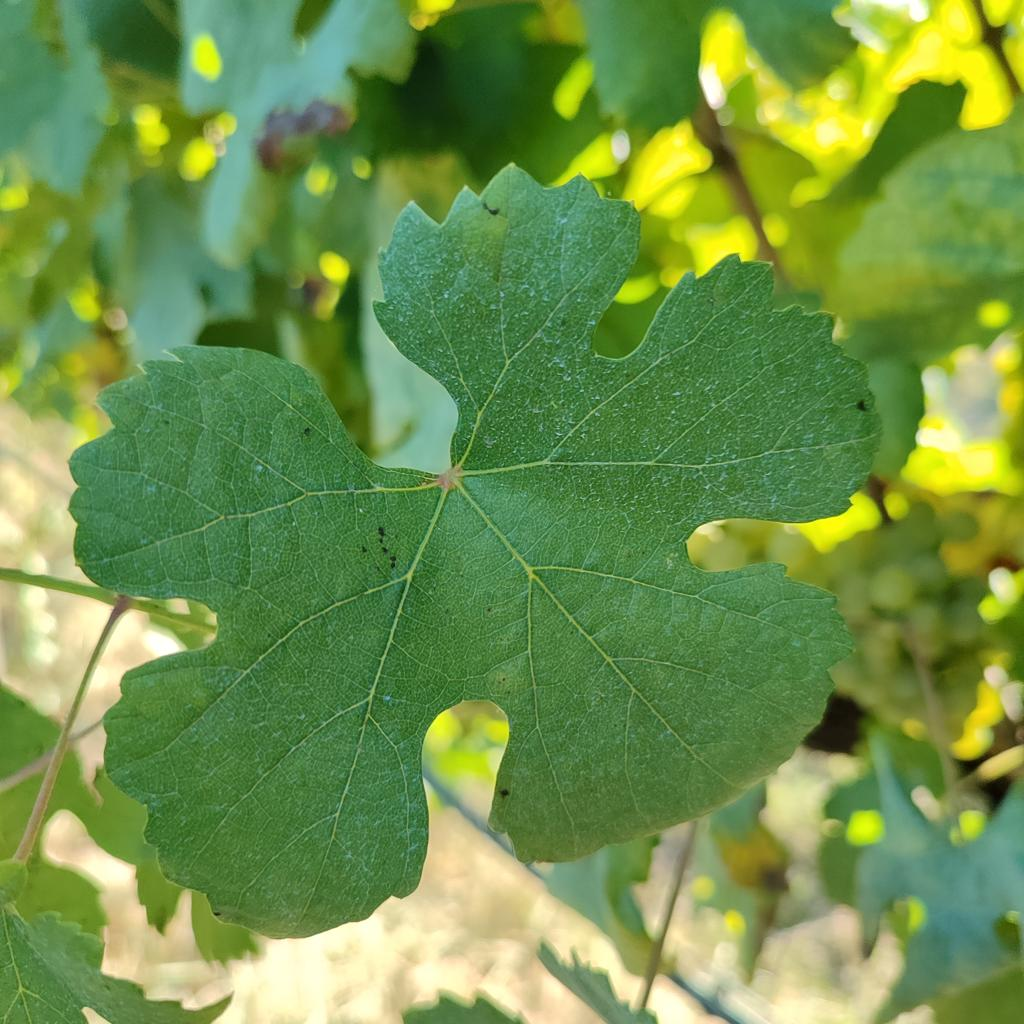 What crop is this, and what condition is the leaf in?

grapevine, healthy
